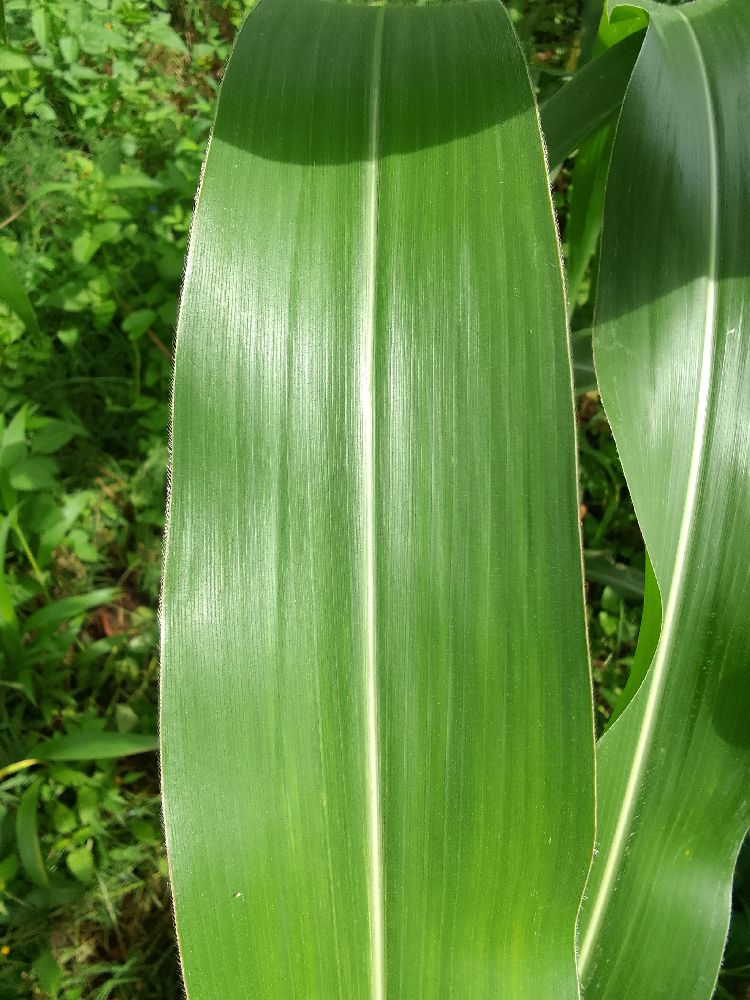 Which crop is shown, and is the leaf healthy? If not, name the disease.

maize, healthy
